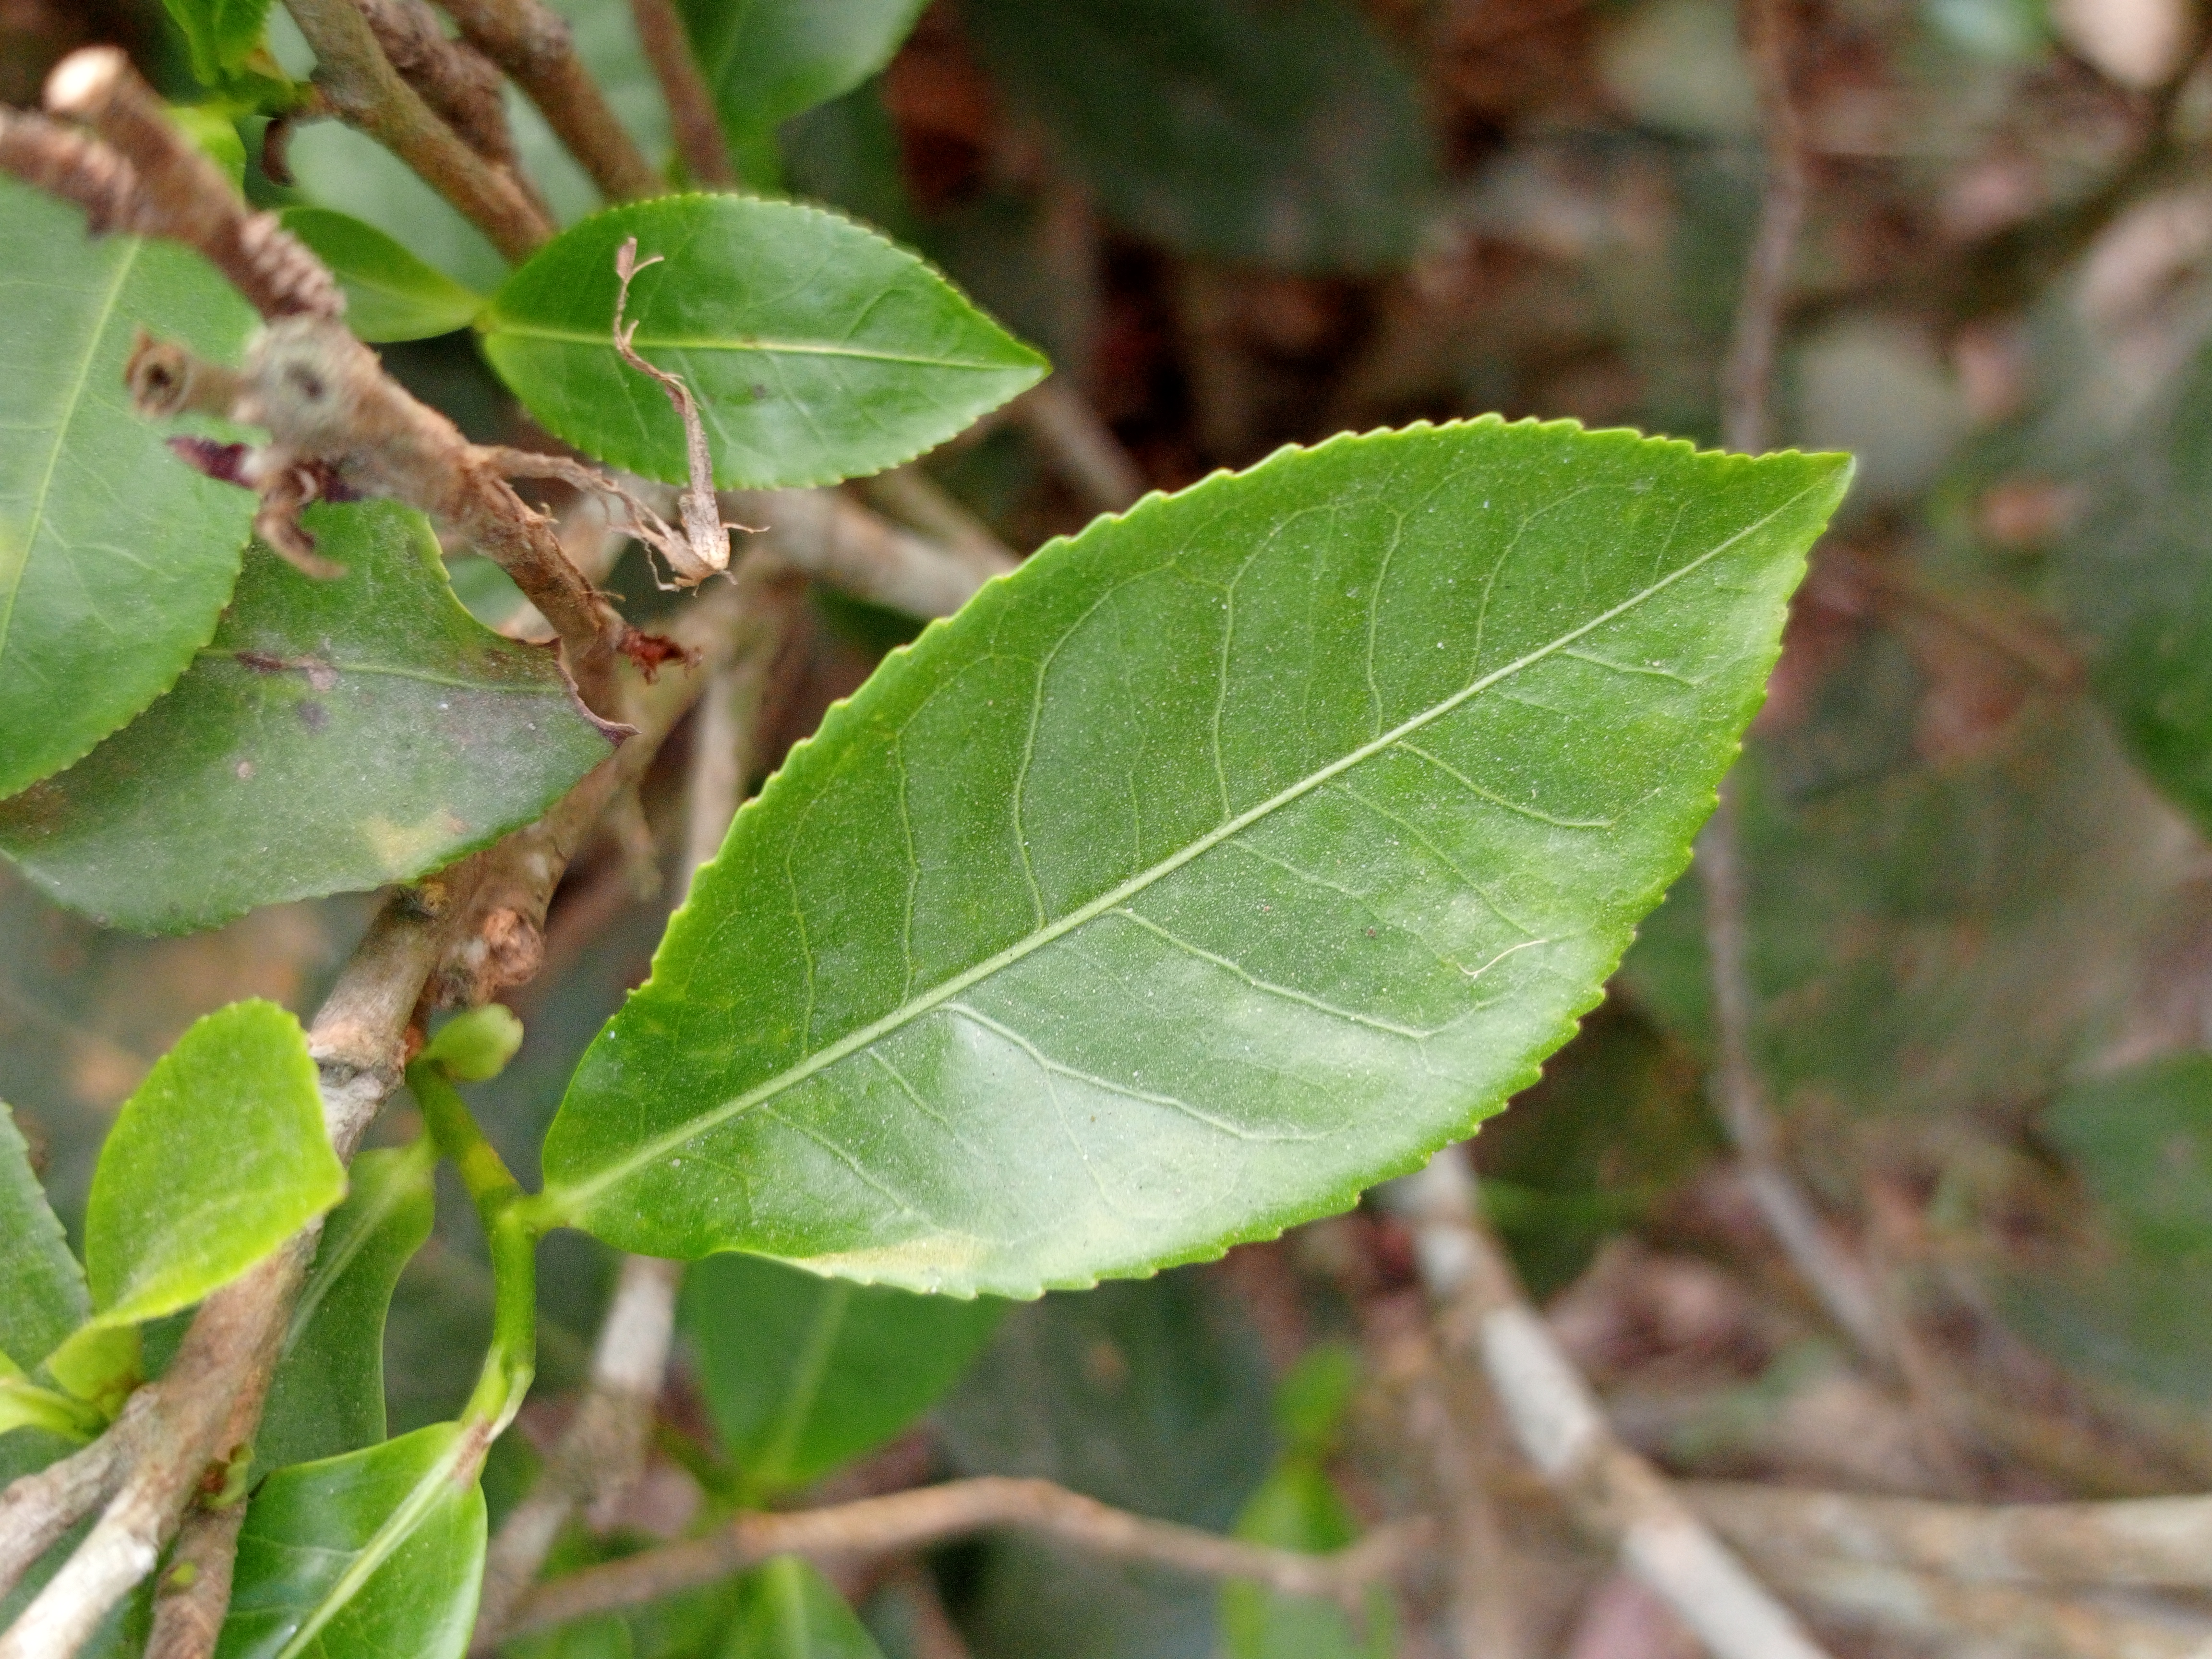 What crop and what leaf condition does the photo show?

tea, healthy leaf
